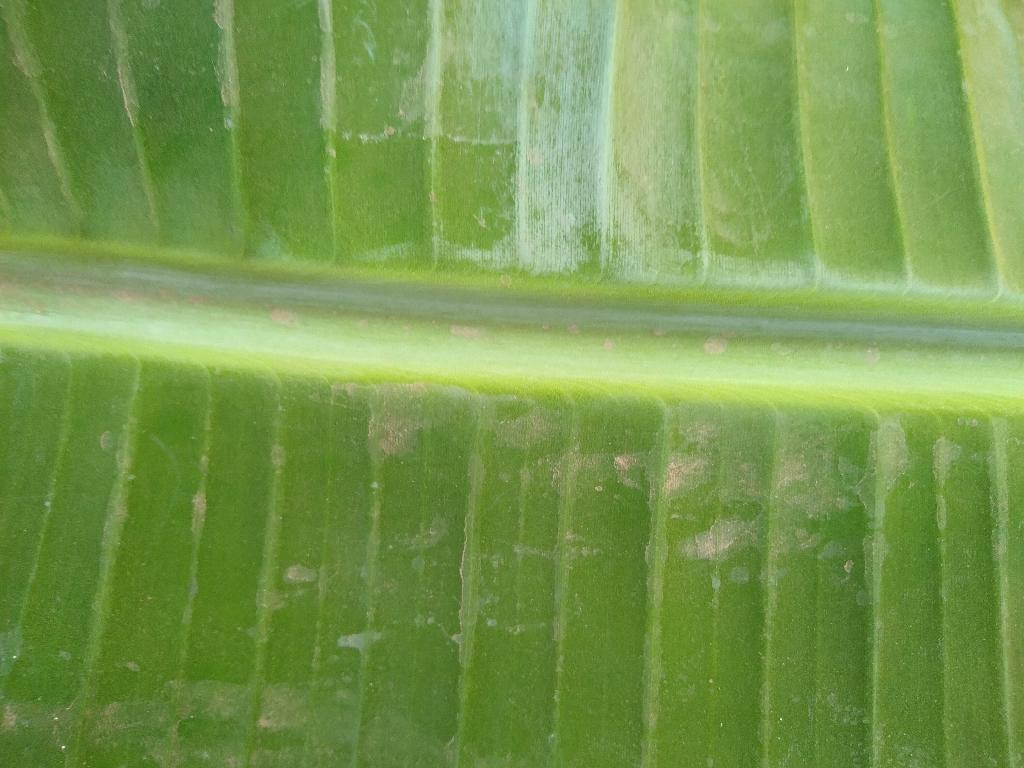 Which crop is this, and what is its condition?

banana, healthy
